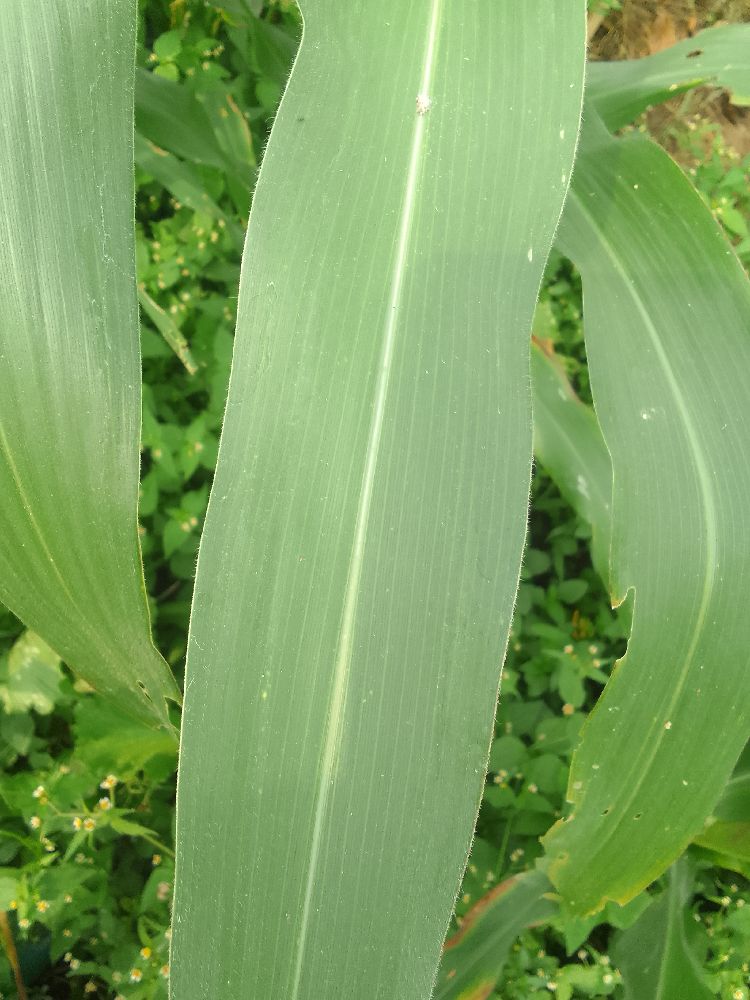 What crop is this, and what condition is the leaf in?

maize, healthy
